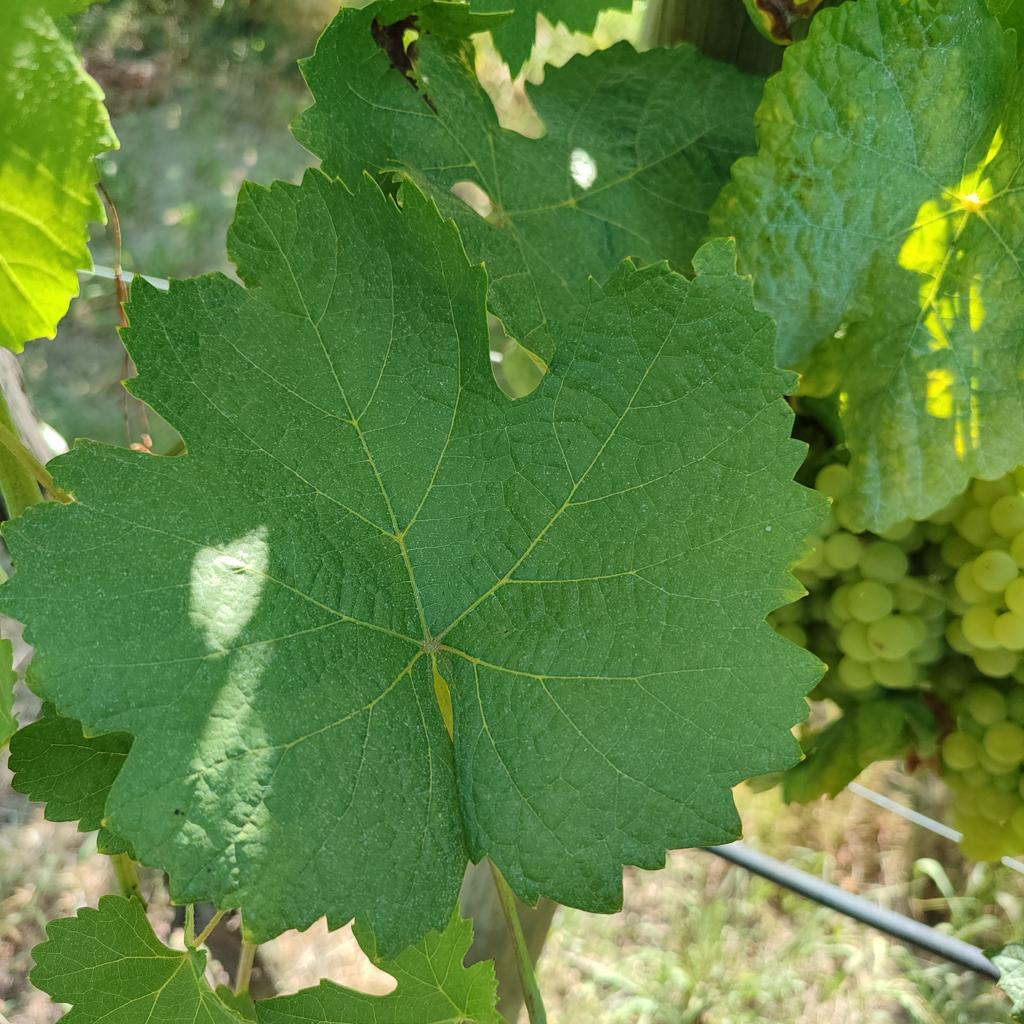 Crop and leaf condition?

grapevine, healthy
